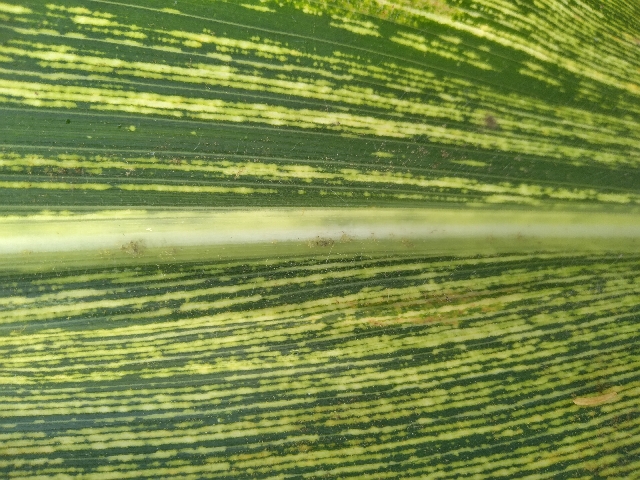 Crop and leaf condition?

maize, maize streak virus
